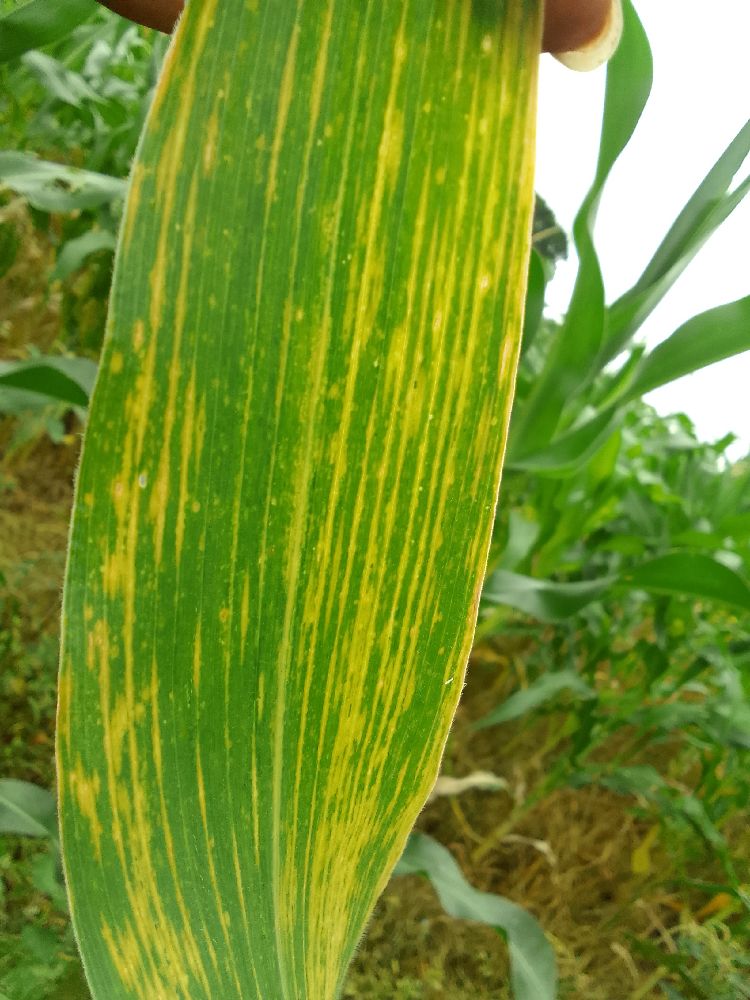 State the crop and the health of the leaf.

maize, maize lethal necrosis
